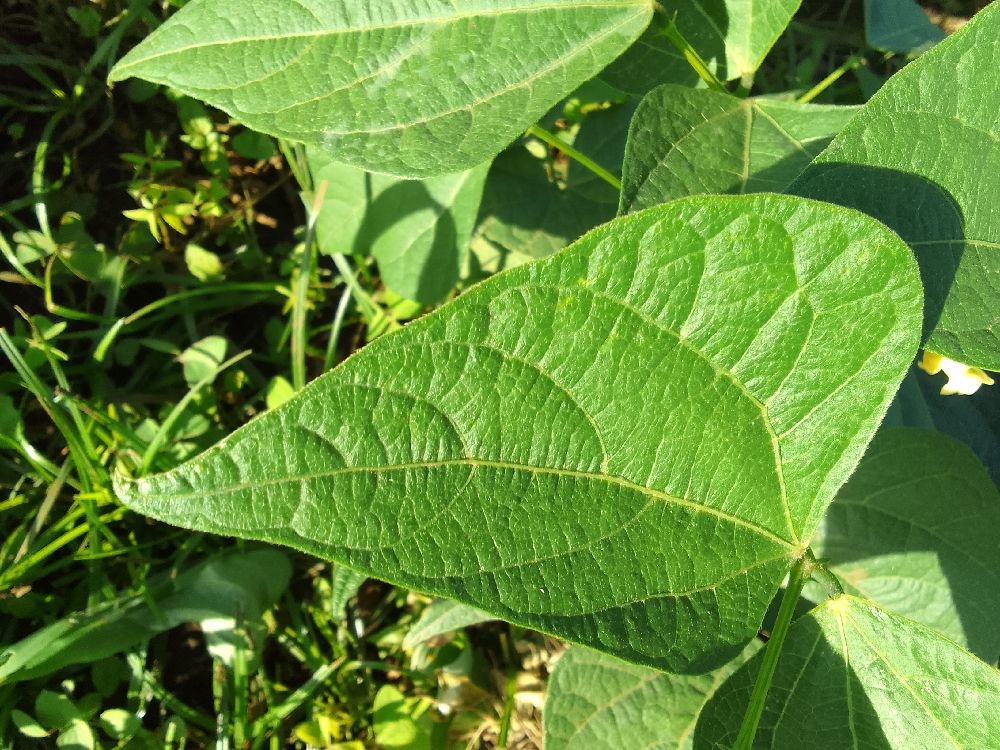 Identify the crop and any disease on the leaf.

common bean, healthy
